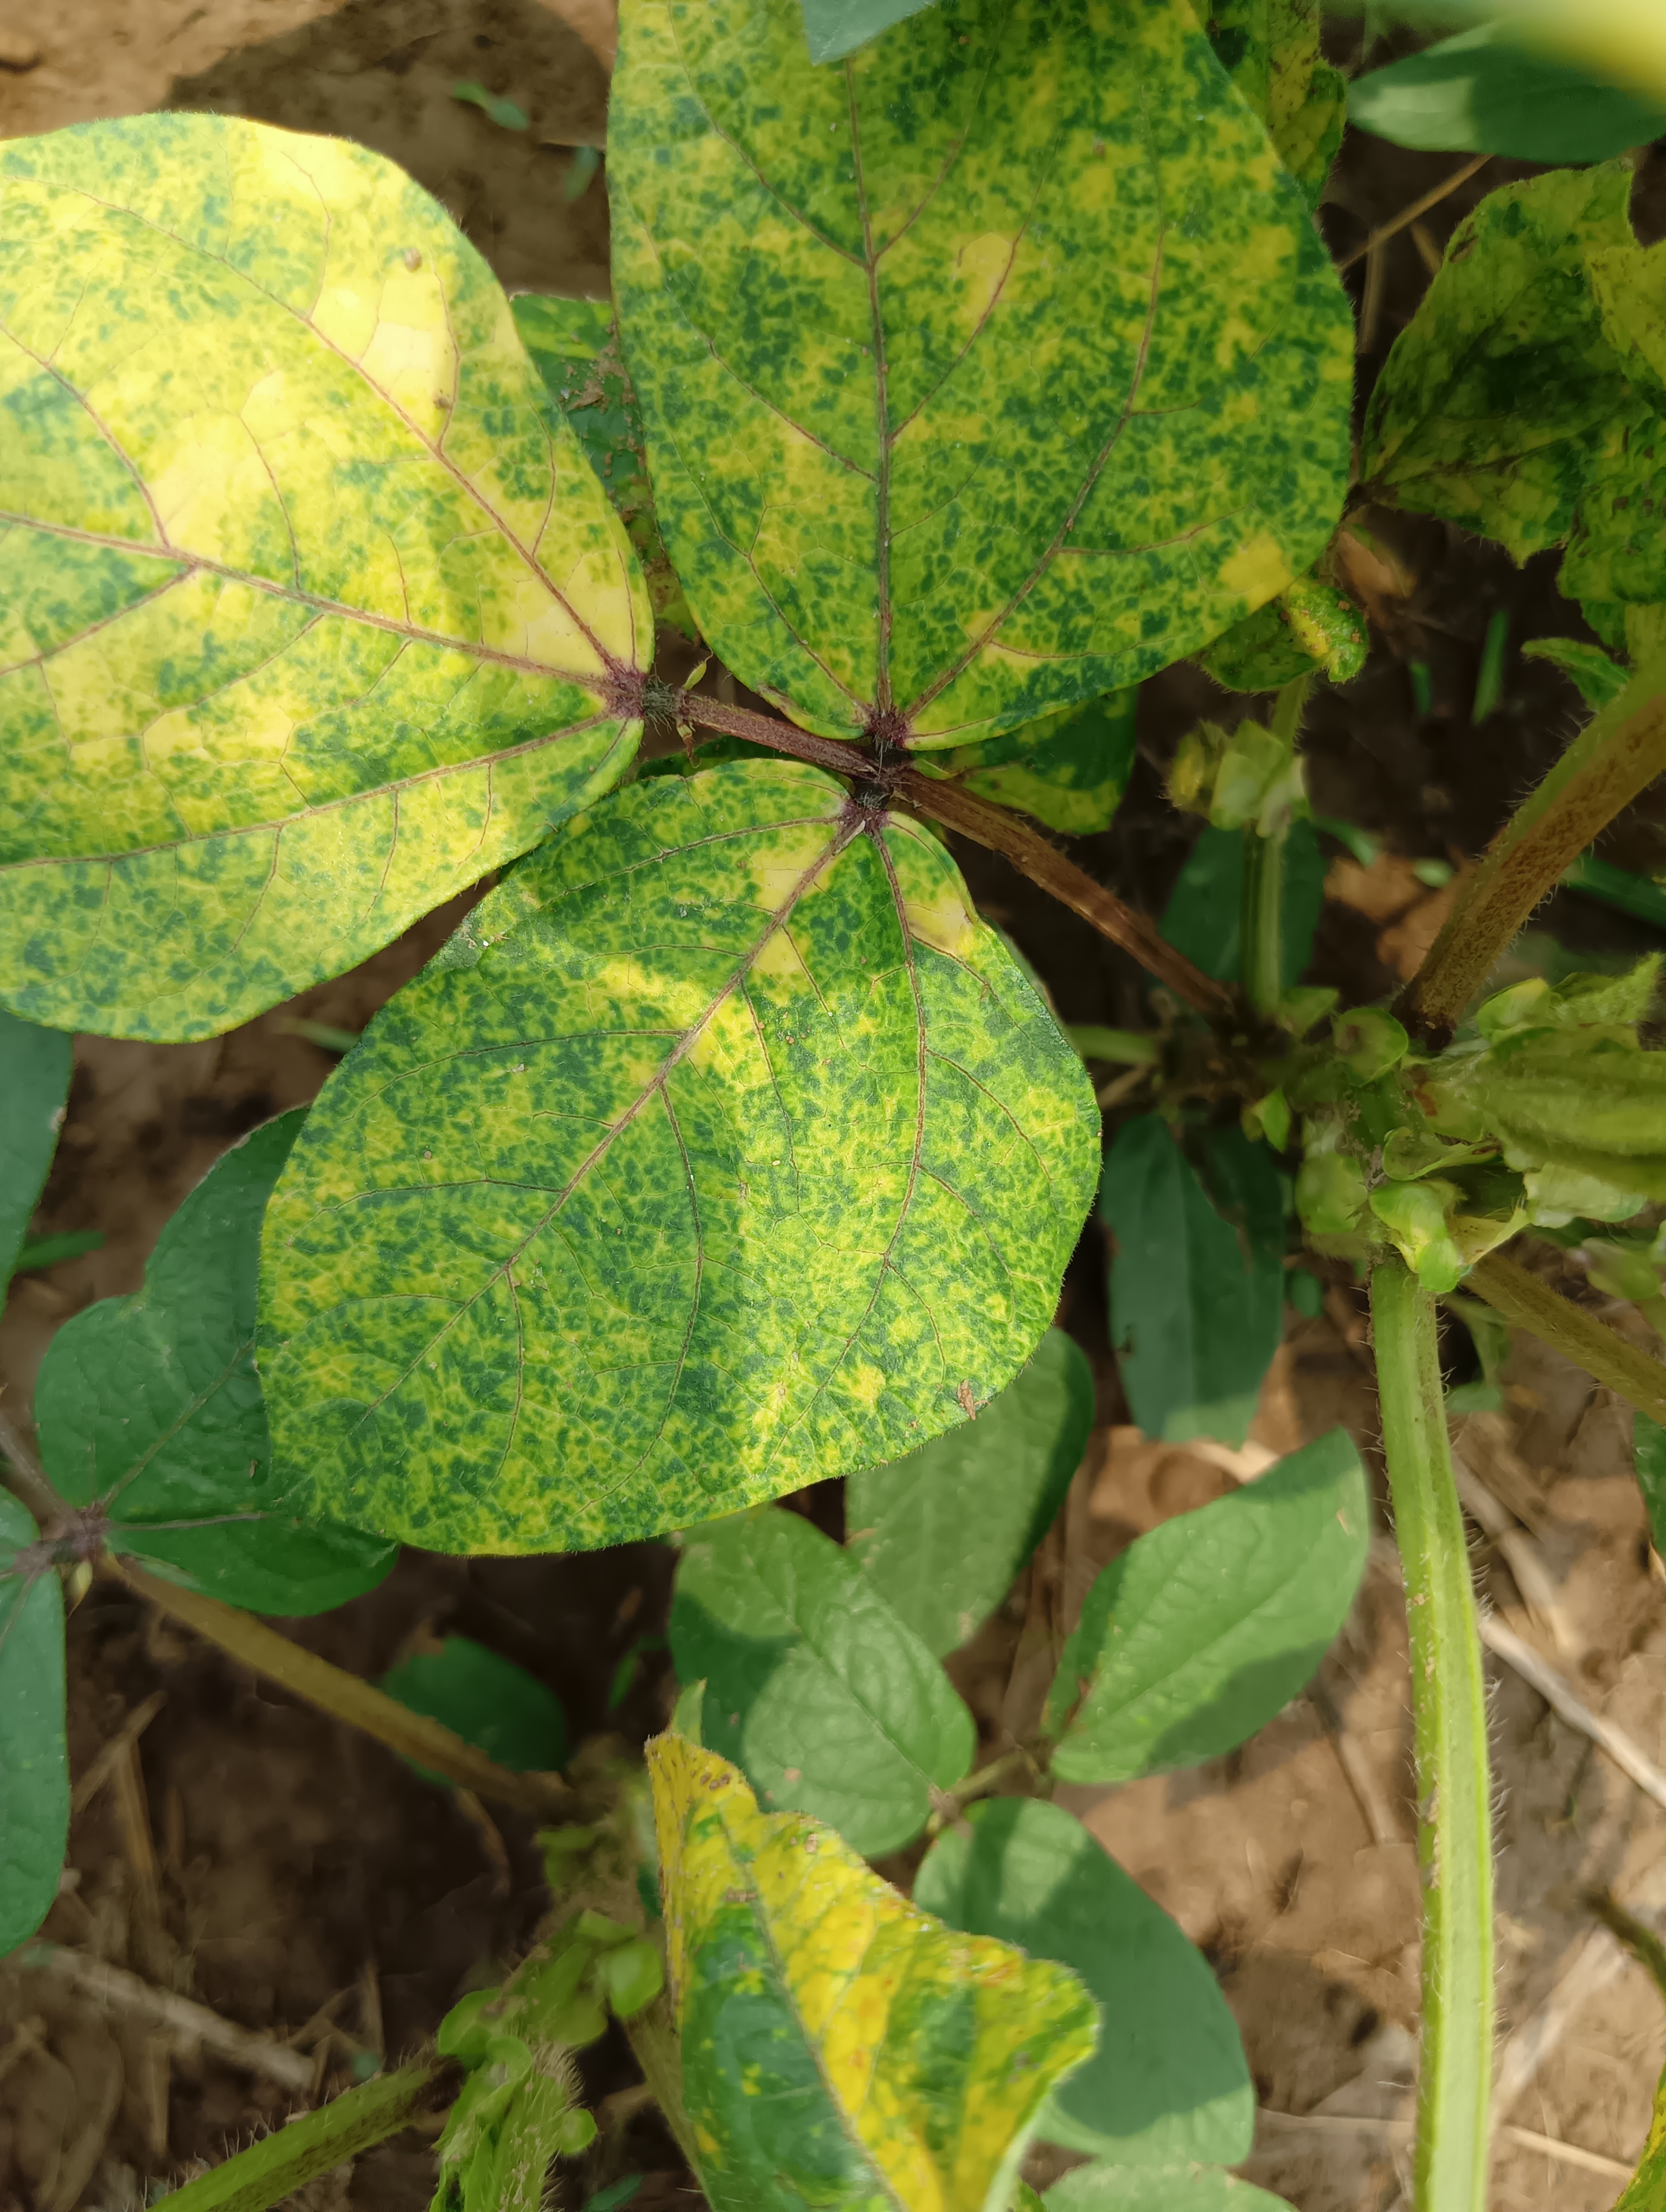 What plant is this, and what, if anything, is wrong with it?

mungbean, yellow mosaic
